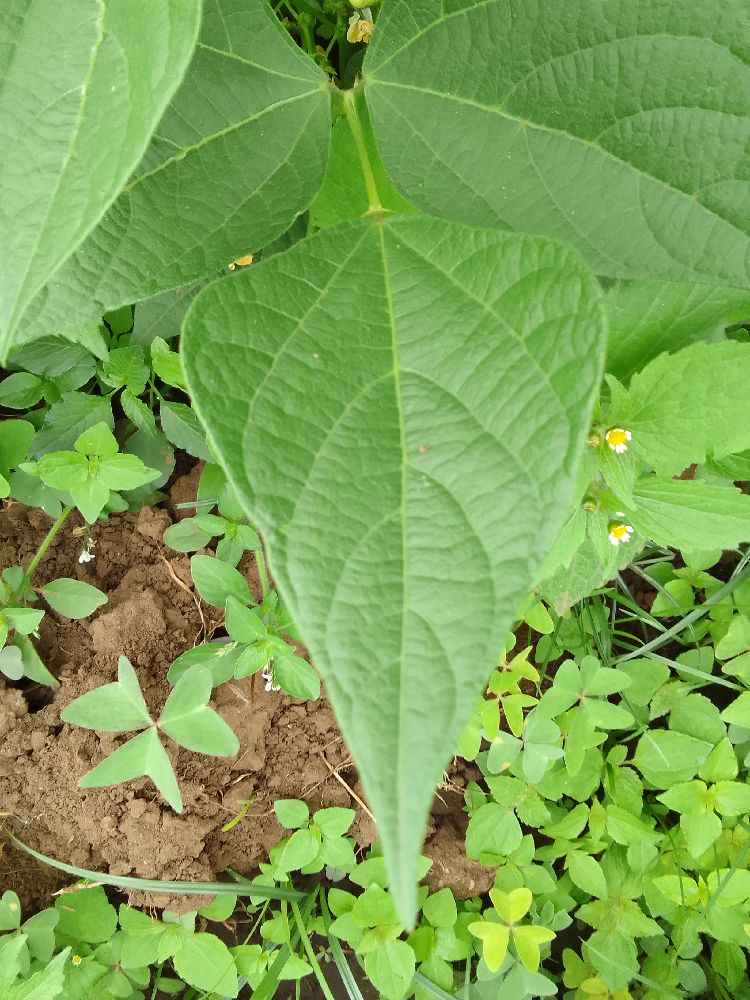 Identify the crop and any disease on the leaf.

common bean, healthy
